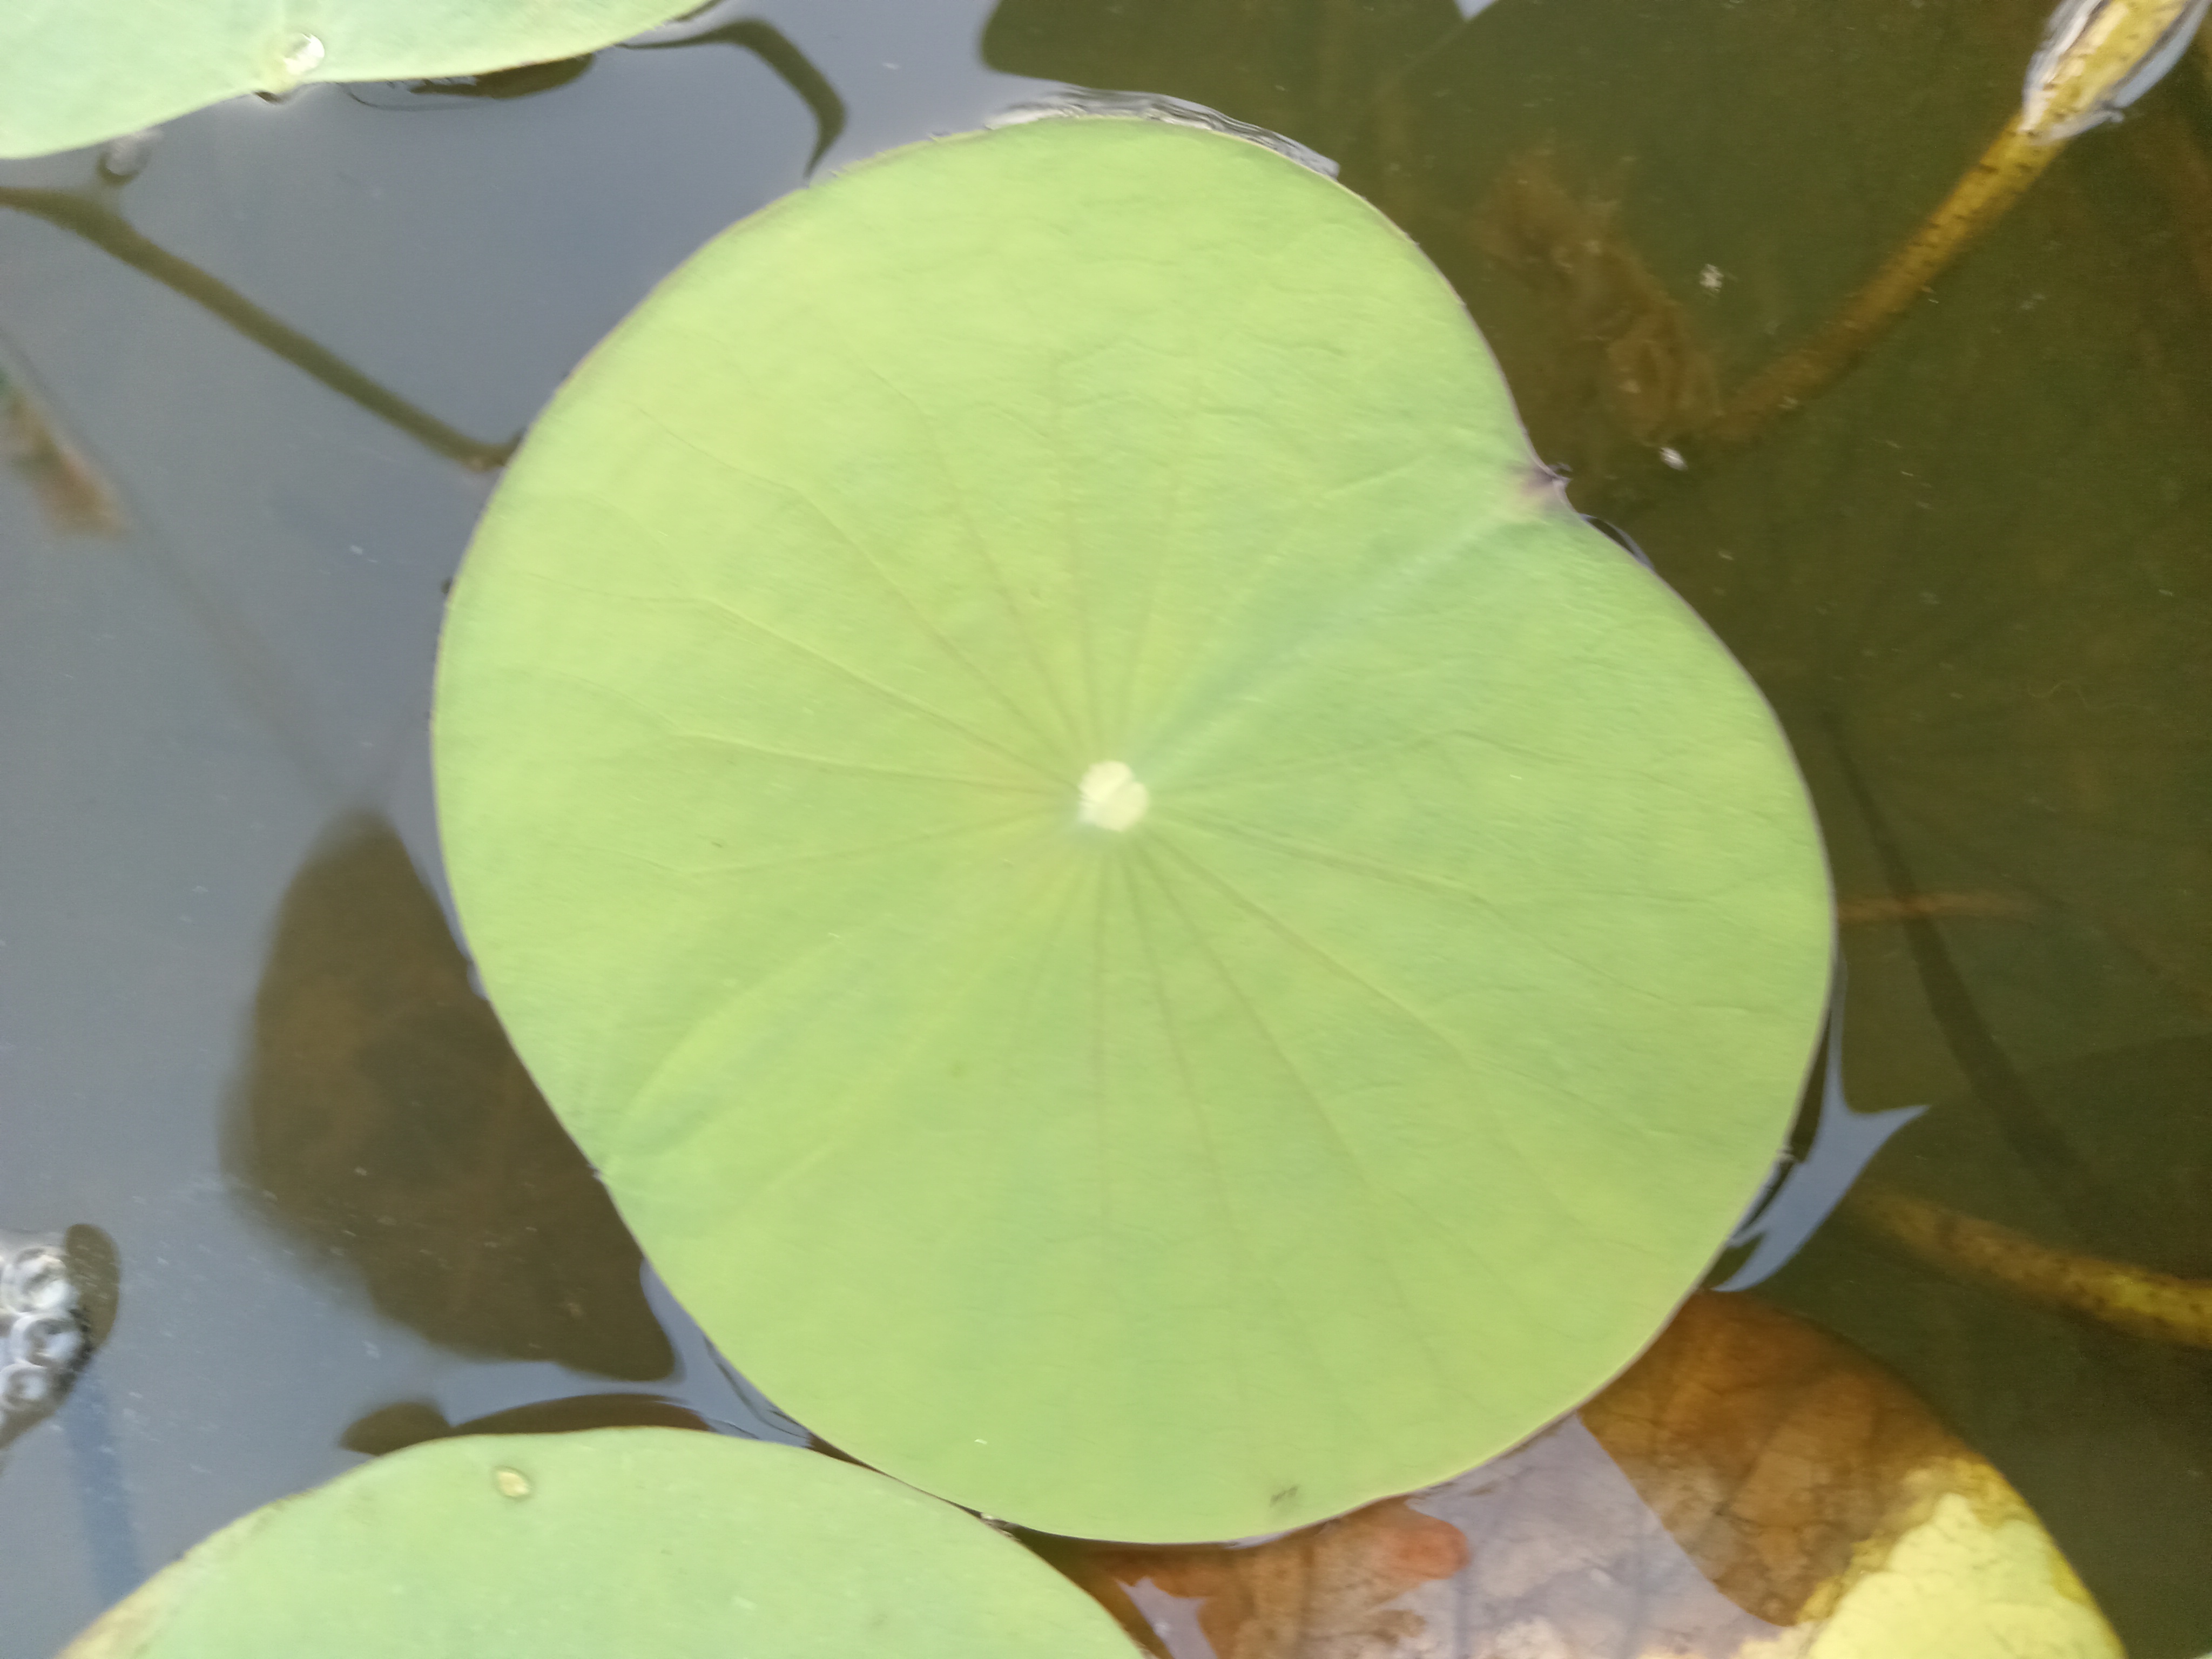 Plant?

lotus
